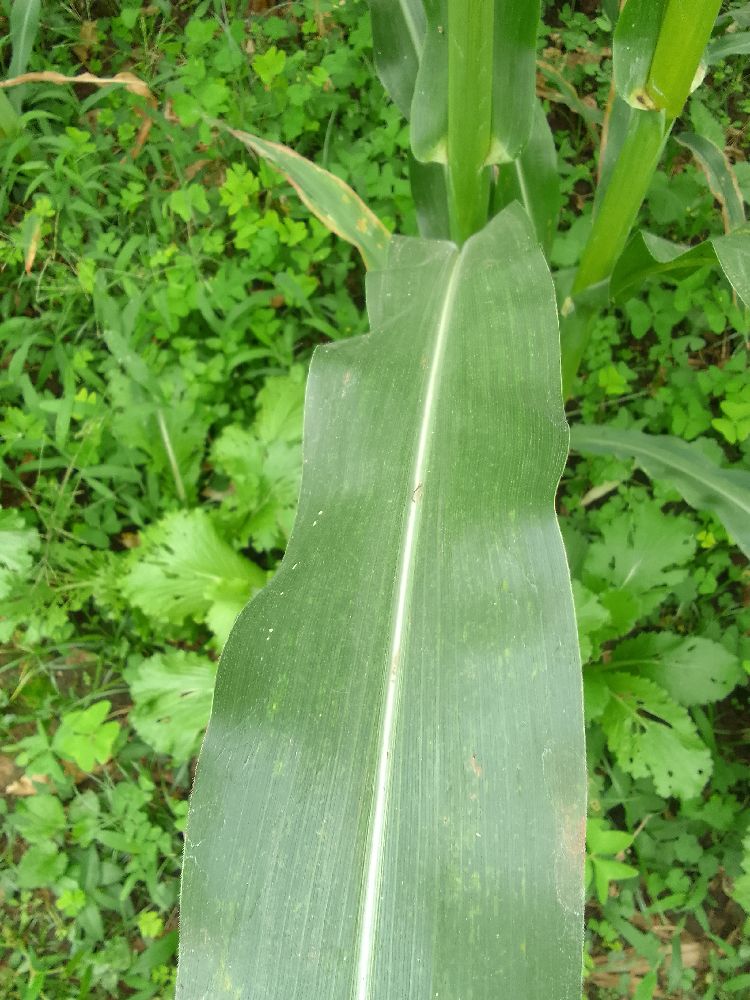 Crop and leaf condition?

maize, healthy
